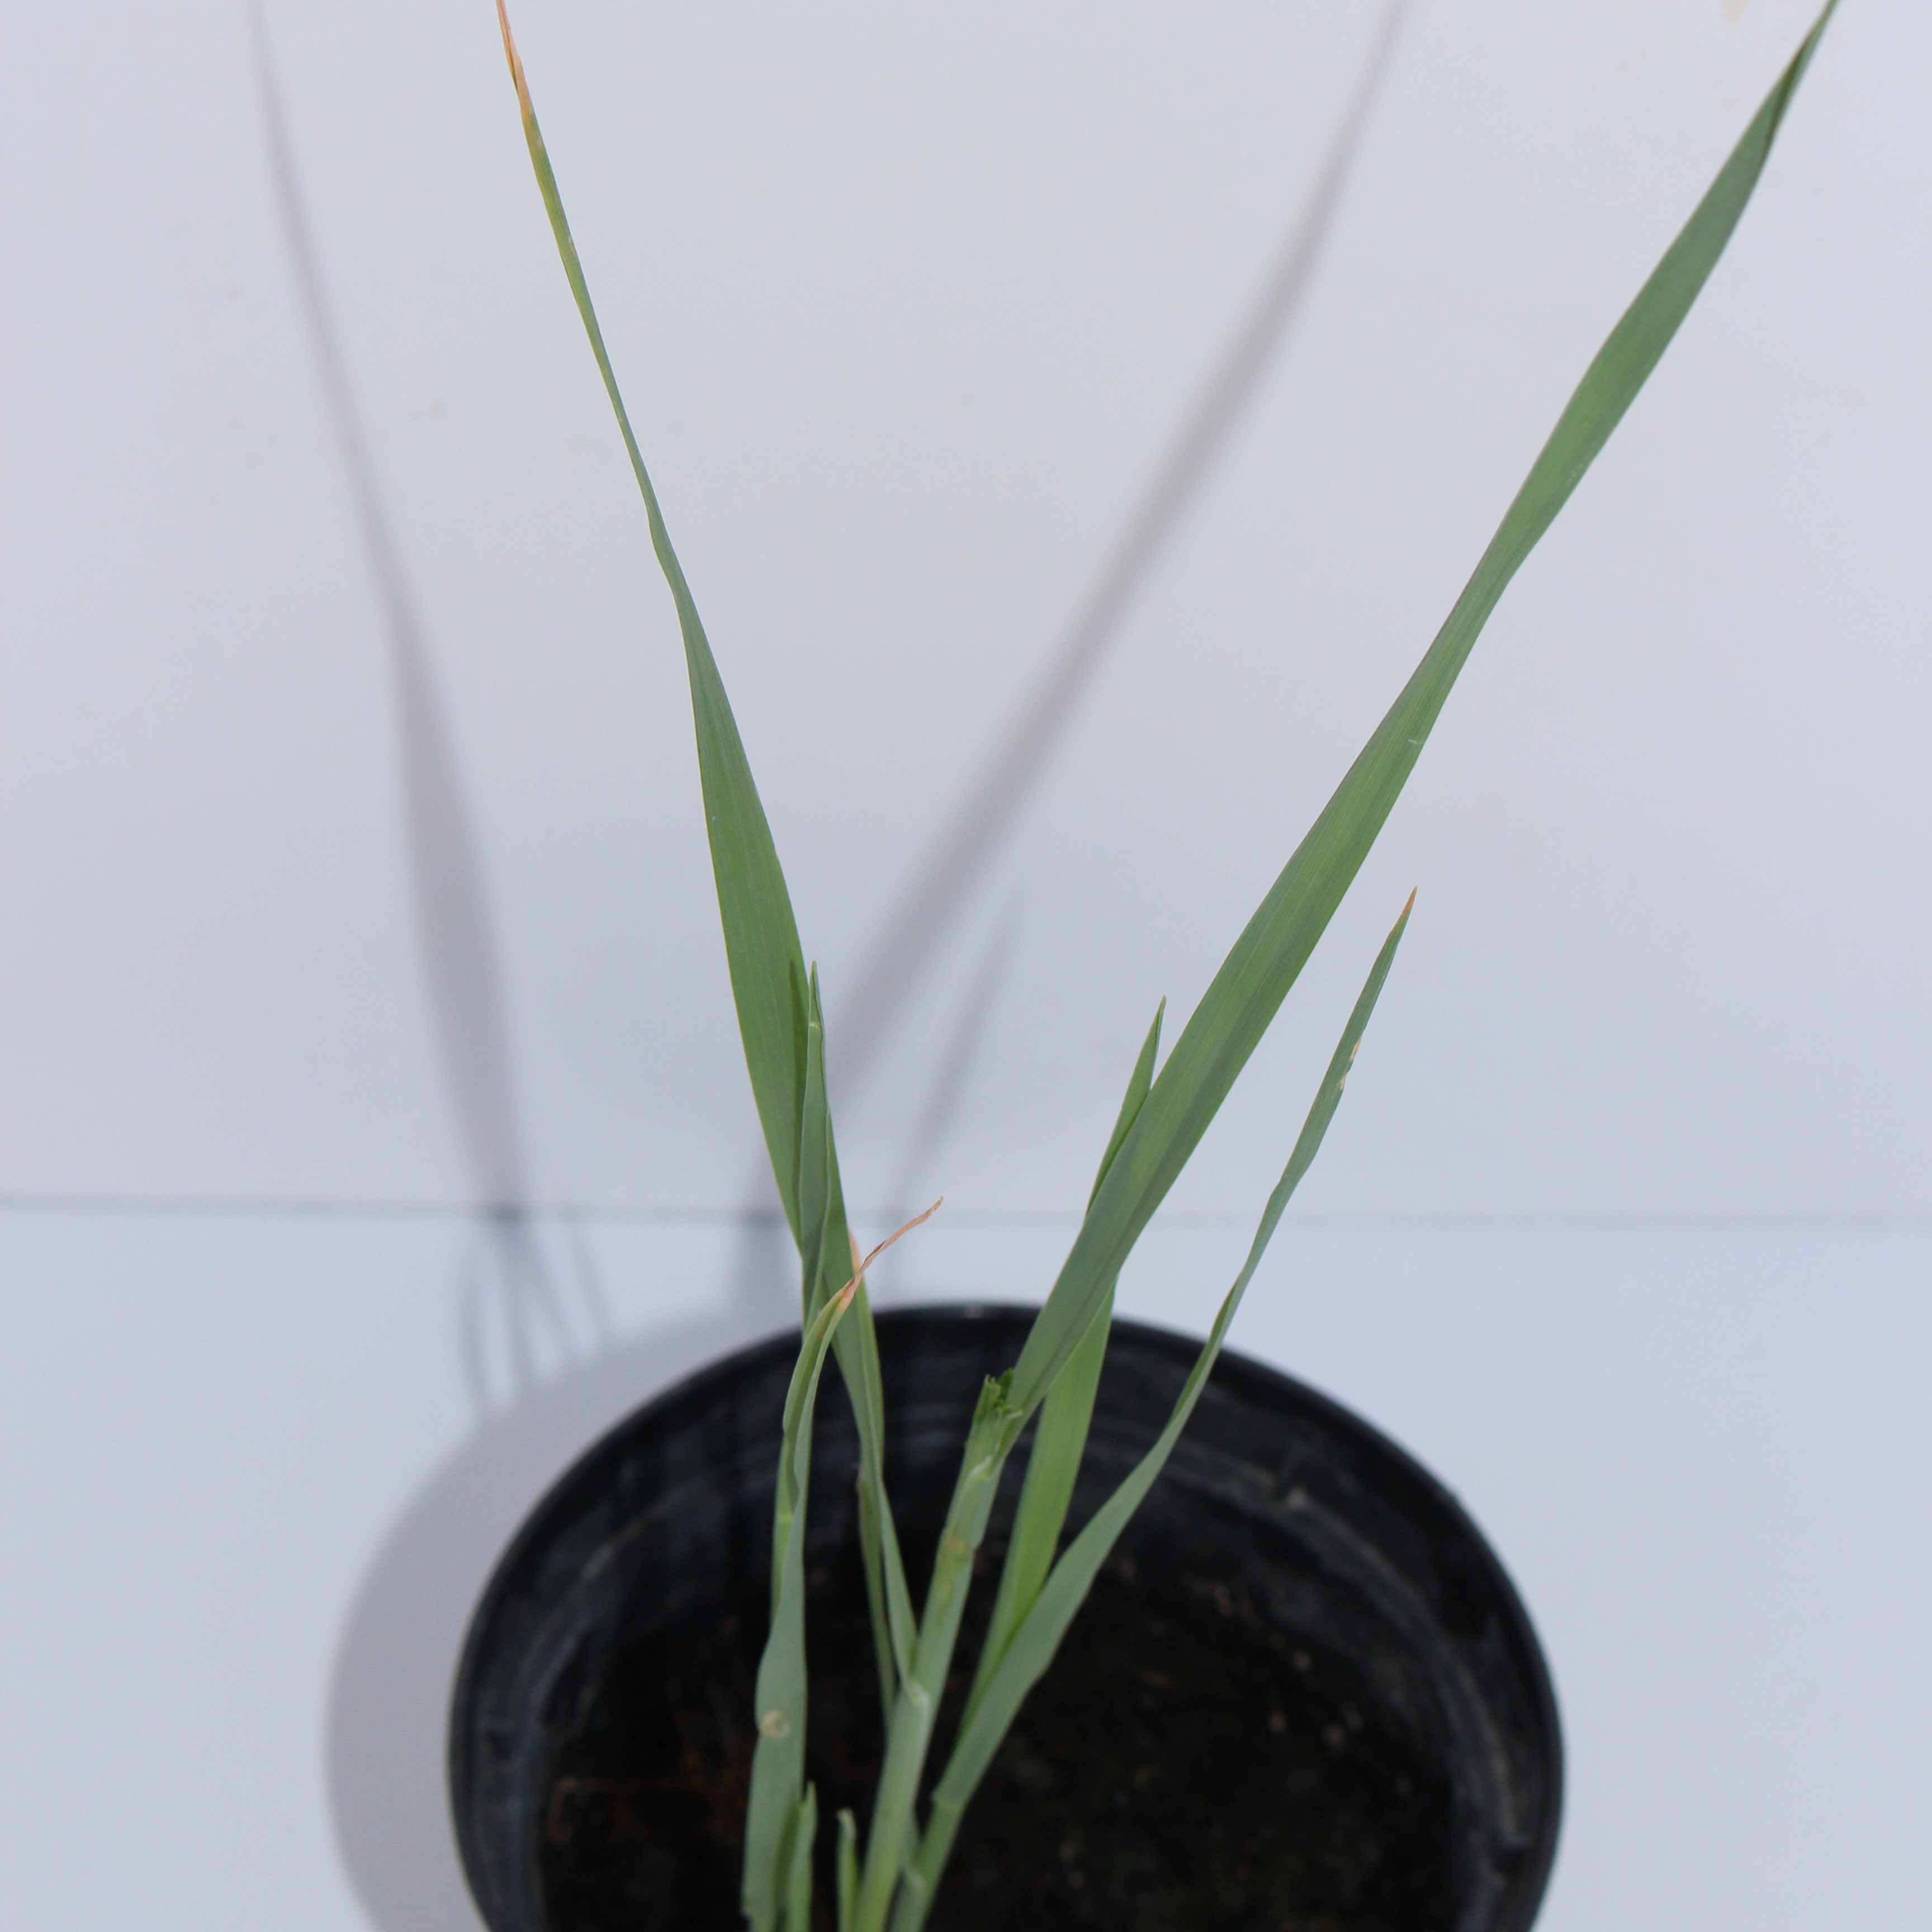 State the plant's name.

Avena sterilis
